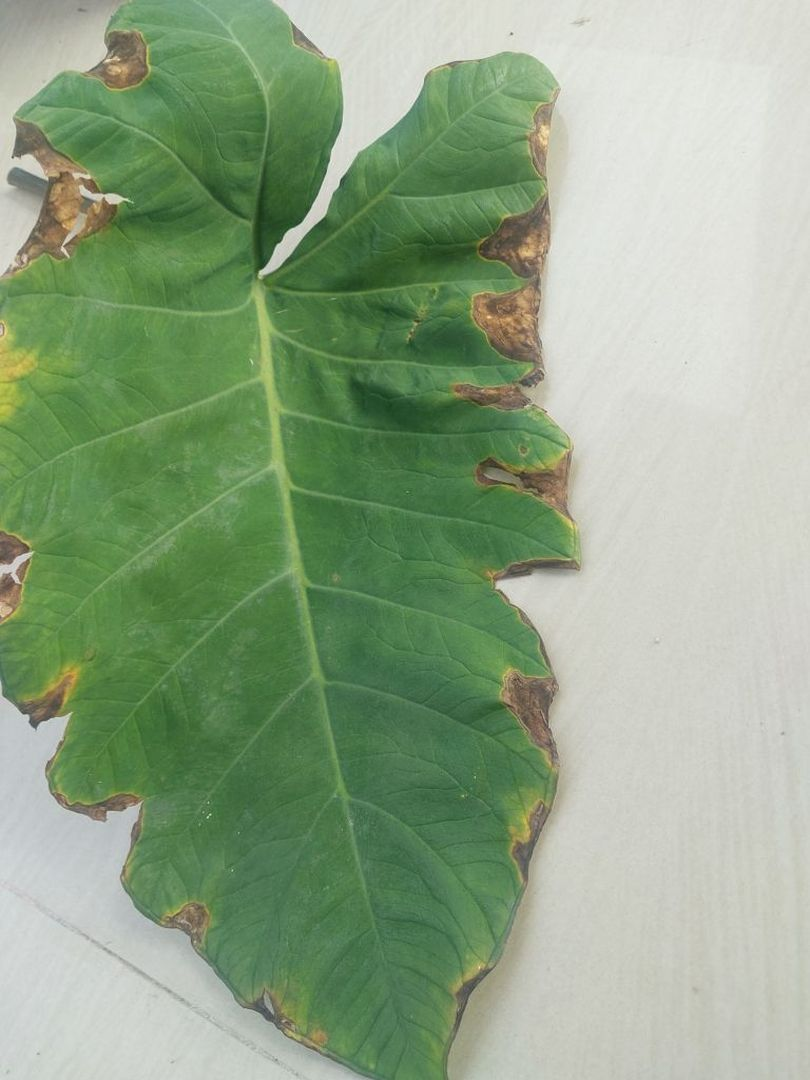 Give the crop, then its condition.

taro, leaf blight
